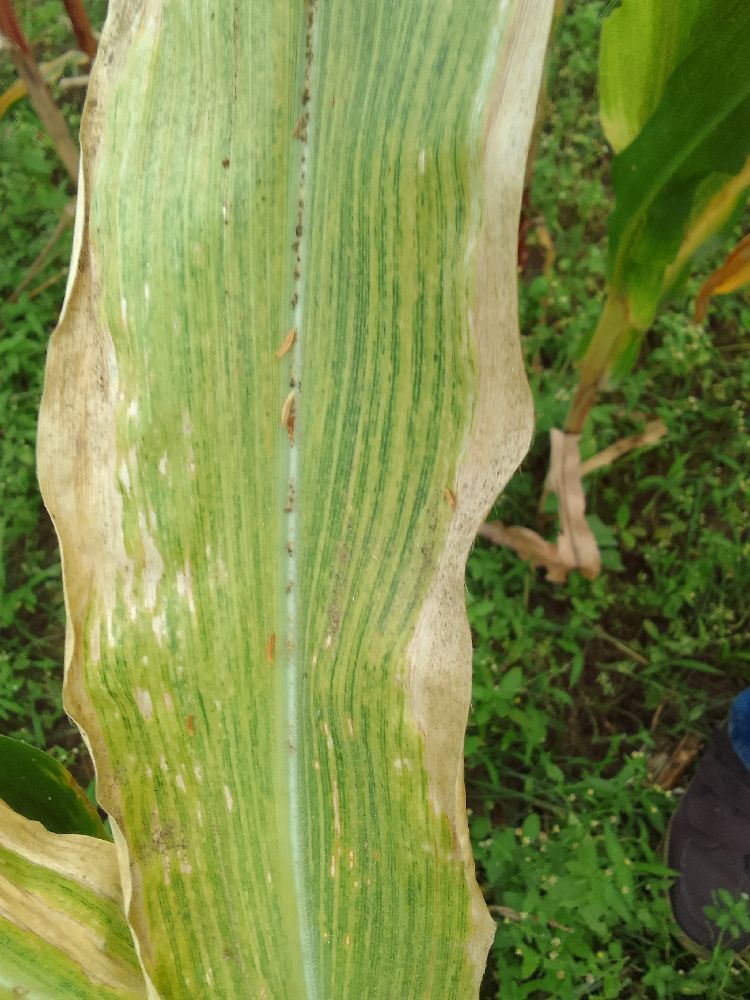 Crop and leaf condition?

maize, maize lethal necrosis
